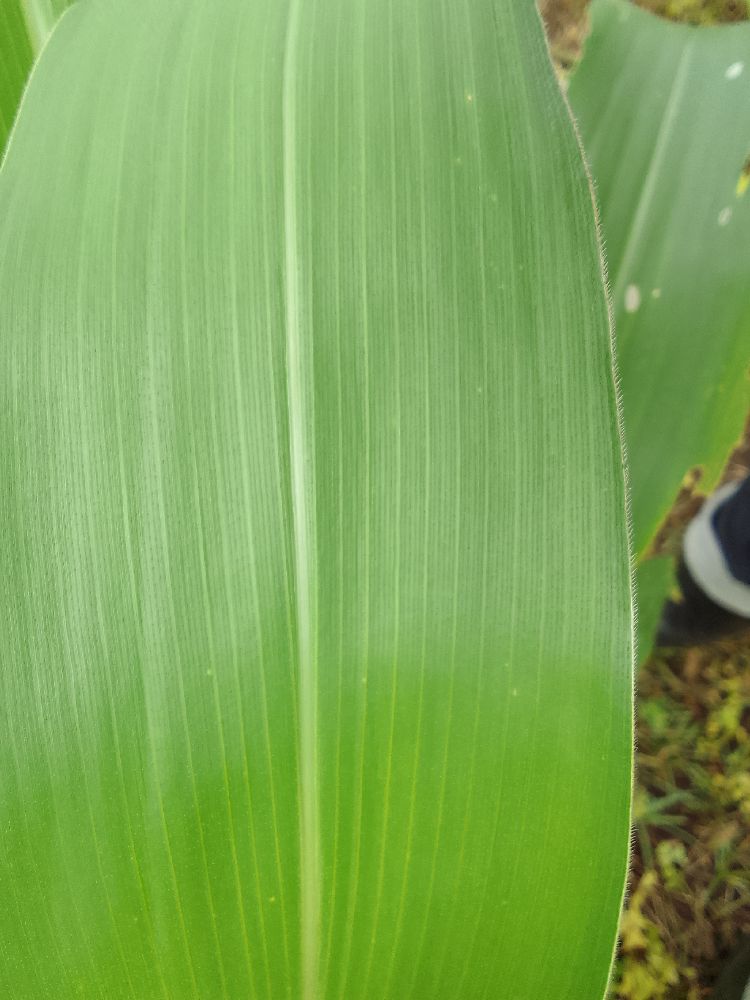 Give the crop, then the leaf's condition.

maize, healthy
